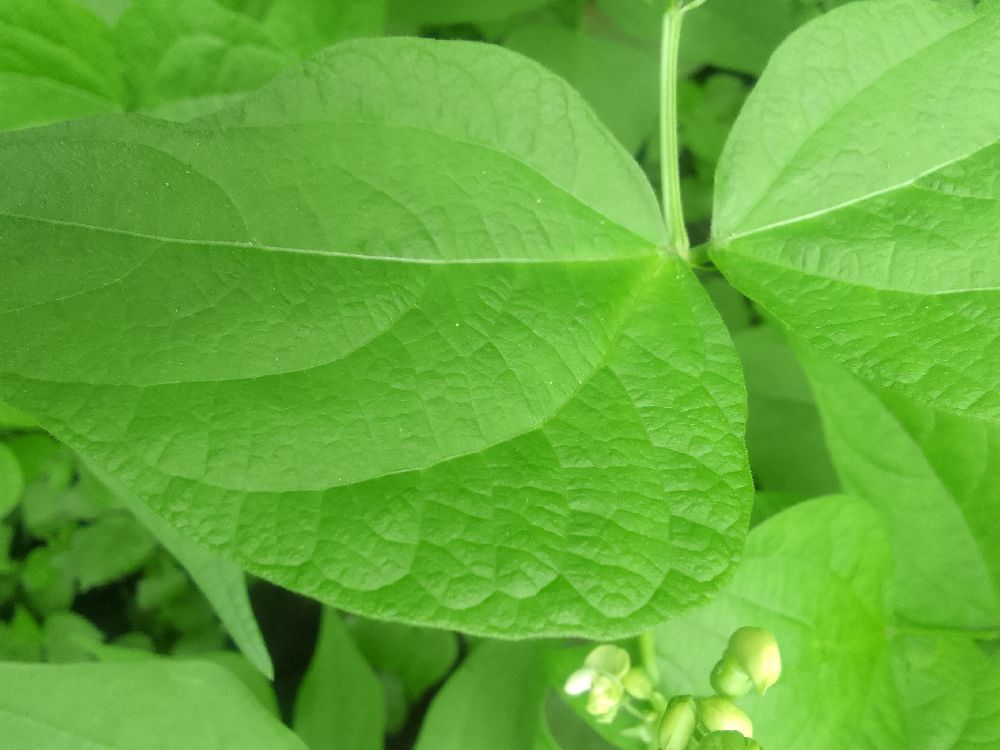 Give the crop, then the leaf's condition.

common bean, healthy
